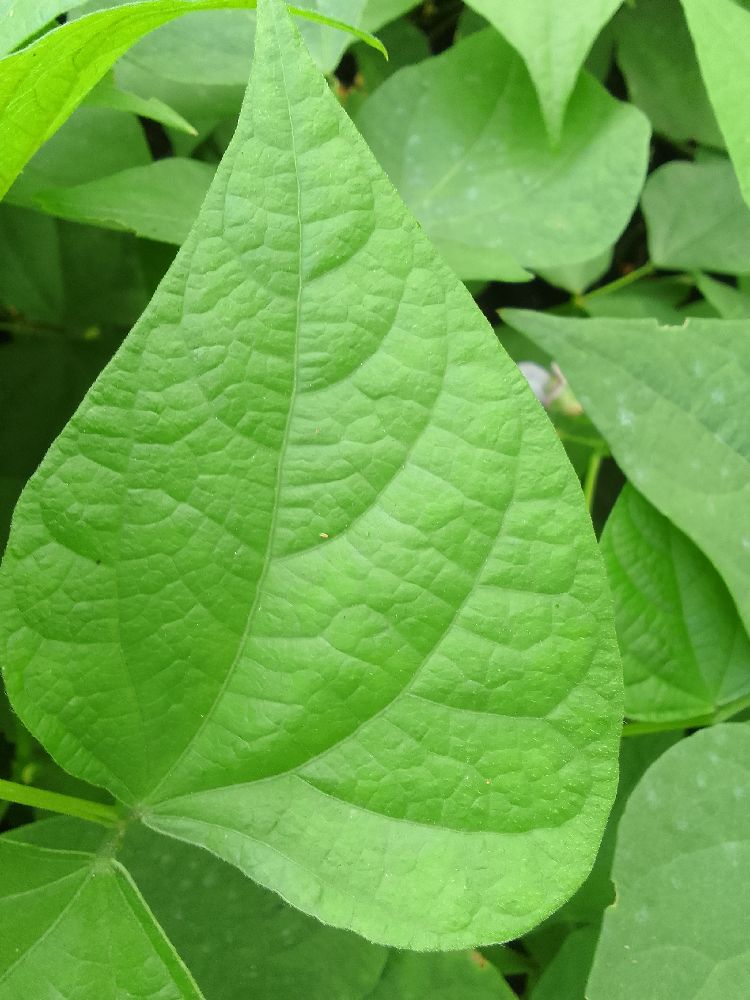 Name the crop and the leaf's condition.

common bean, healthy
